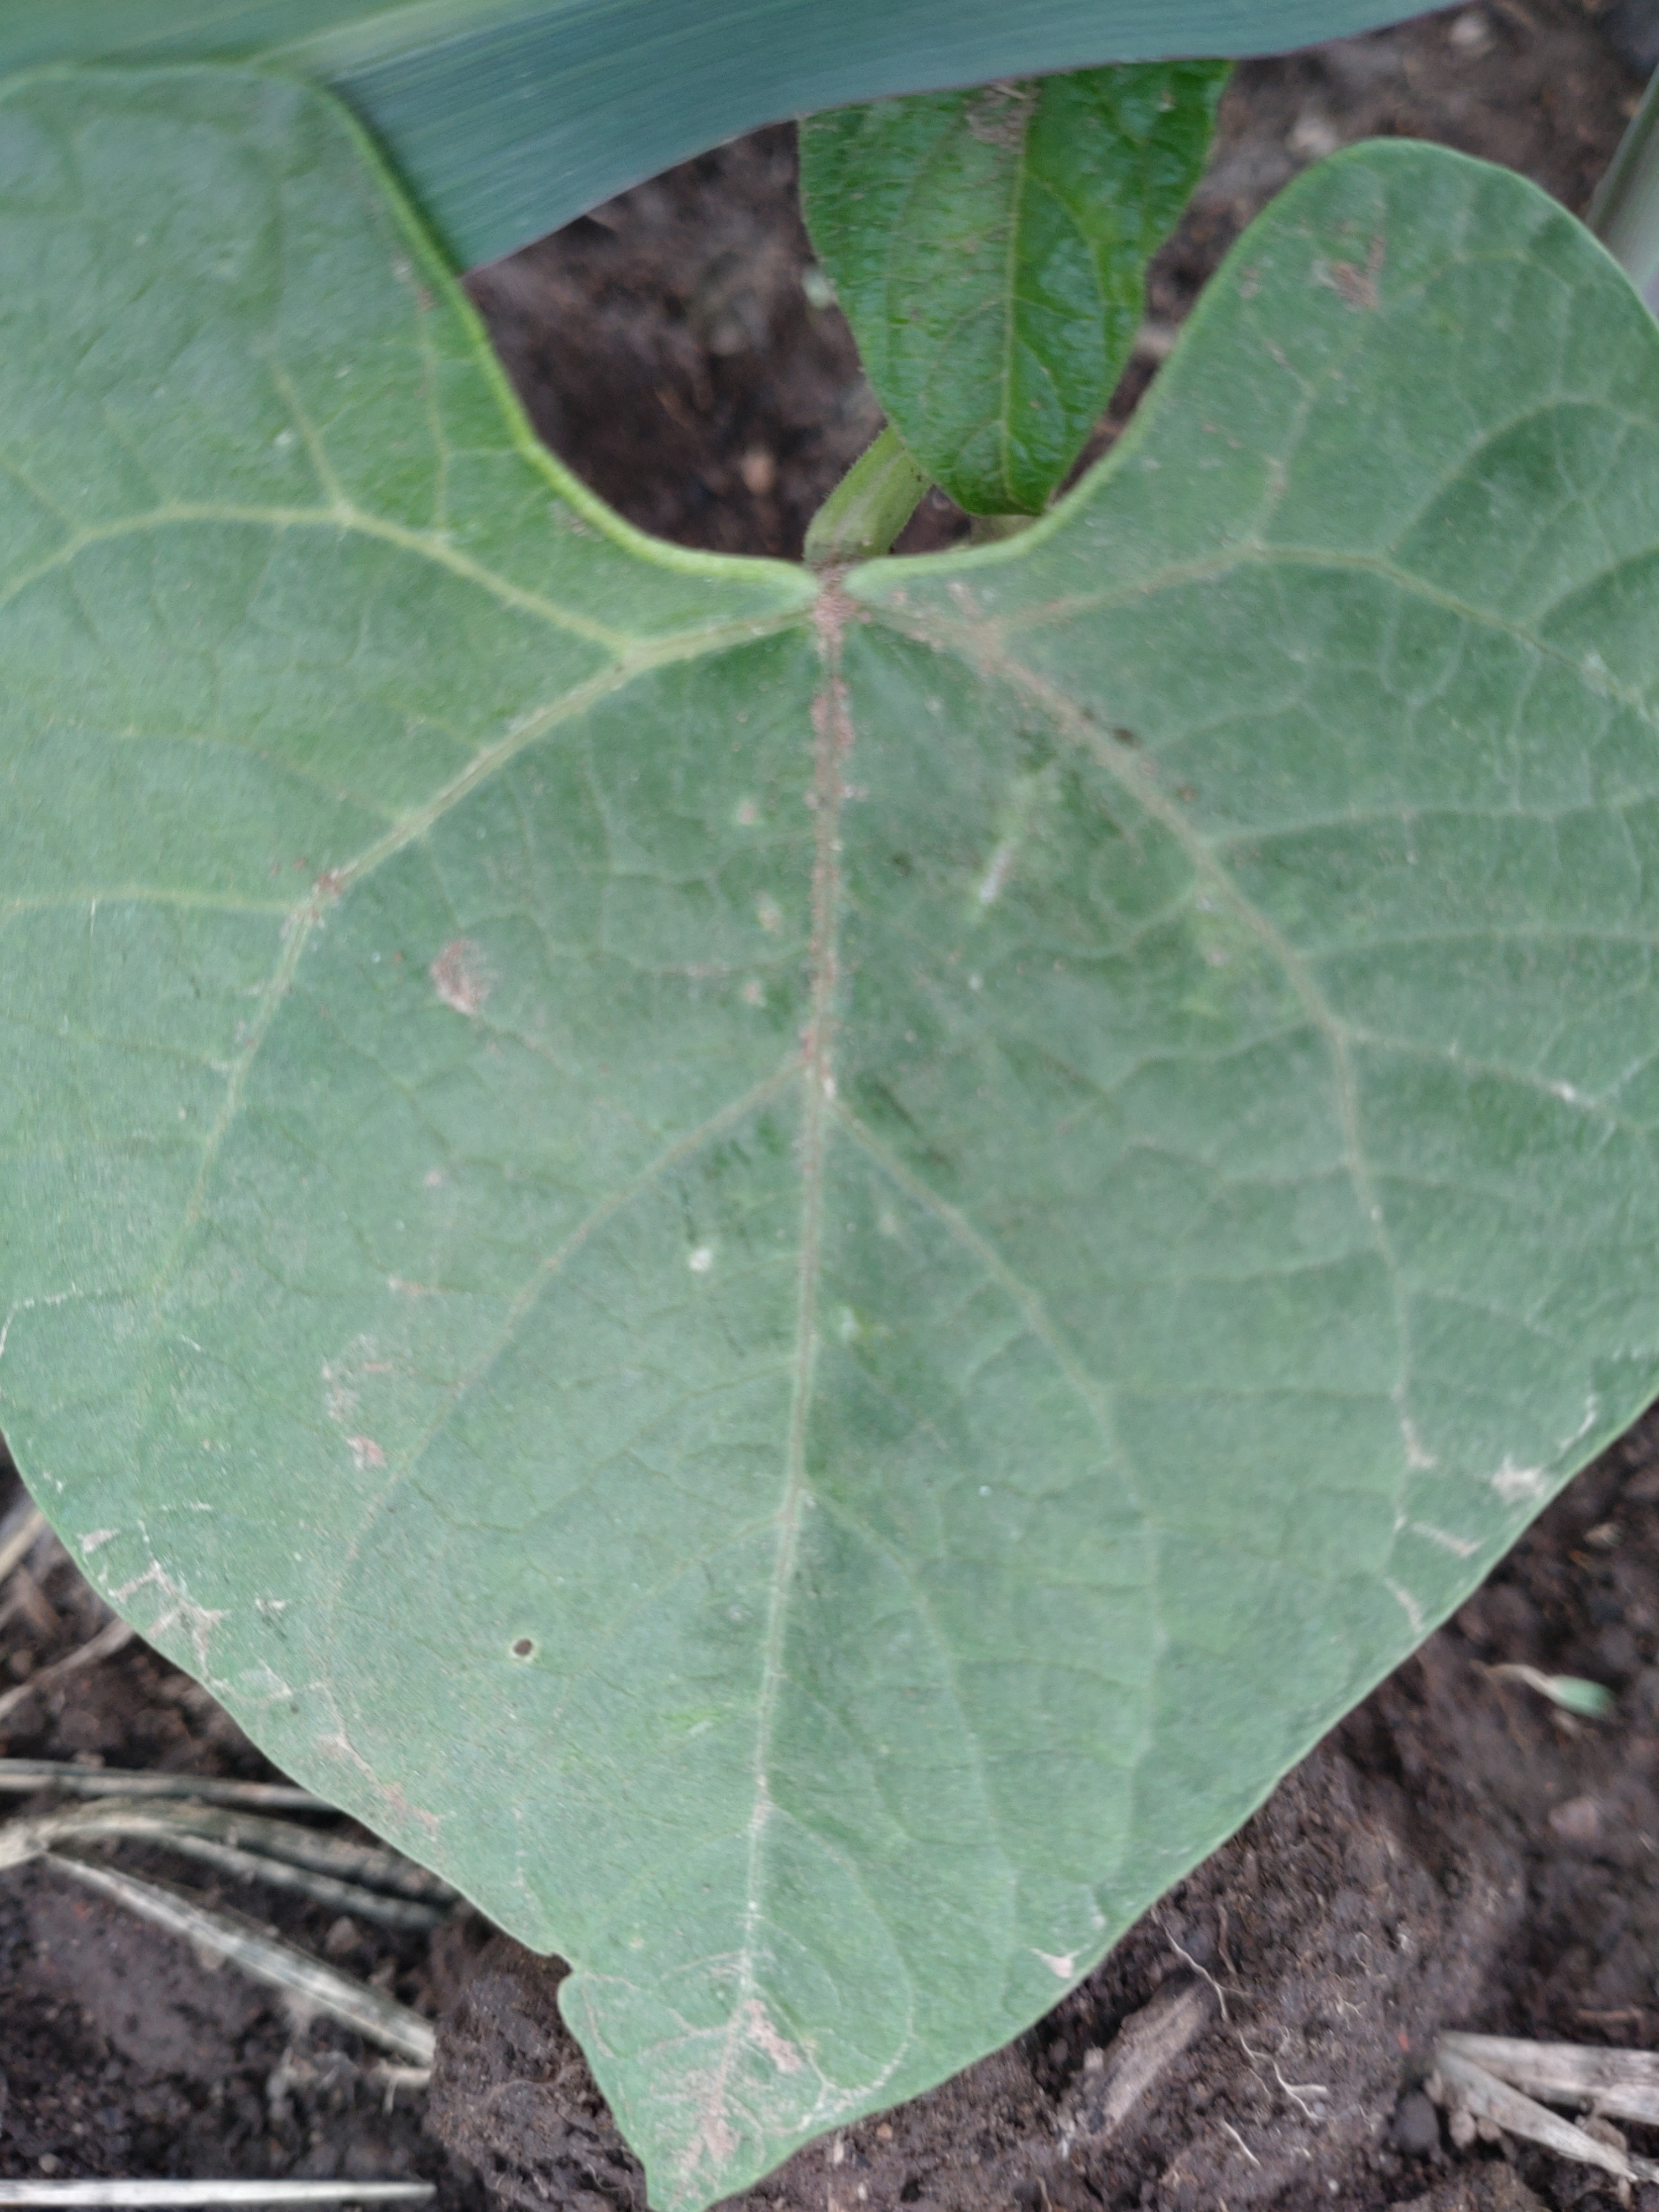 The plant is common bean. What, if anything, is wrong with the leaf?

healthy
